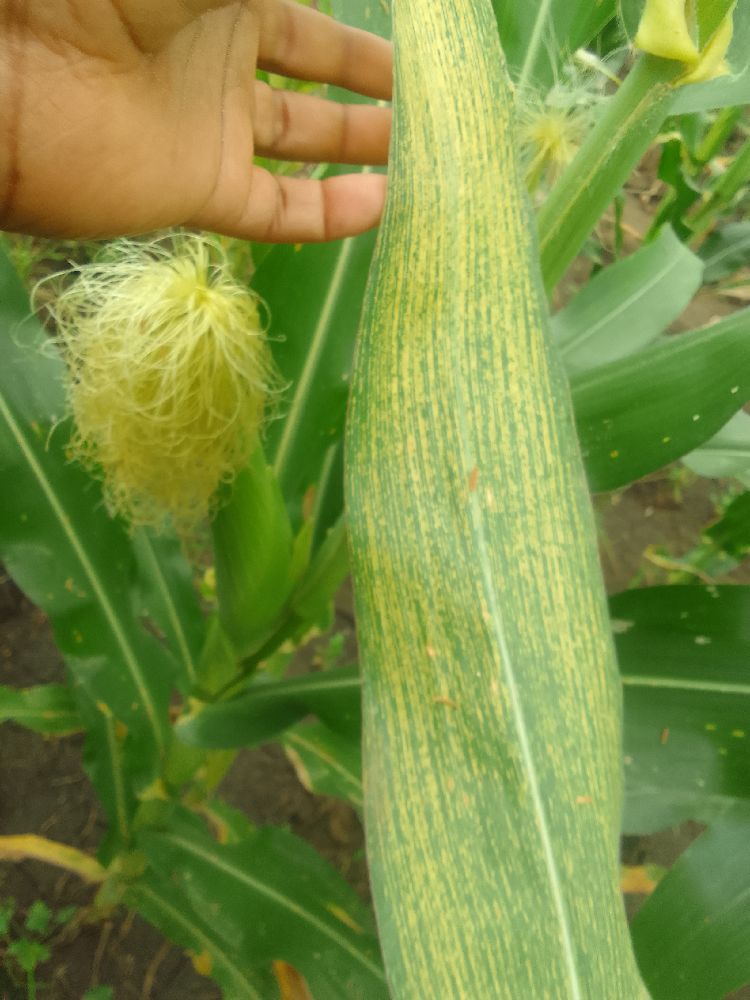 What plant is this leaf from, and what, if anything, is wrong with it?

maize, maize streak virus
